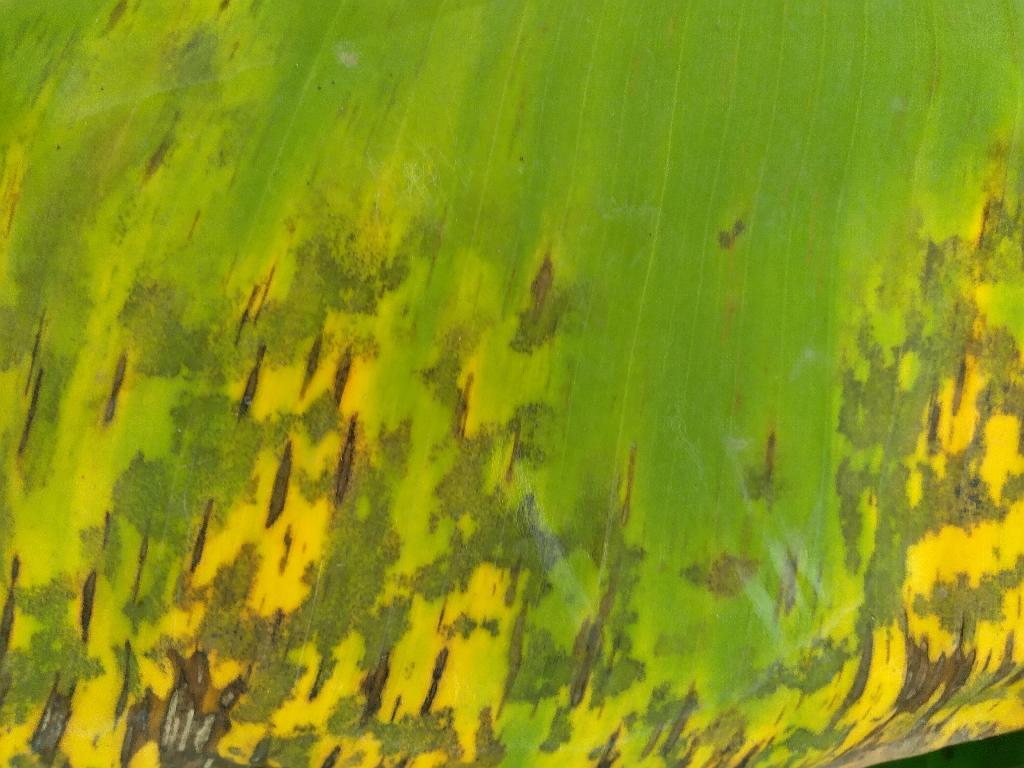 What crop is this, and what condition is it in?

banana, black sigatoka
